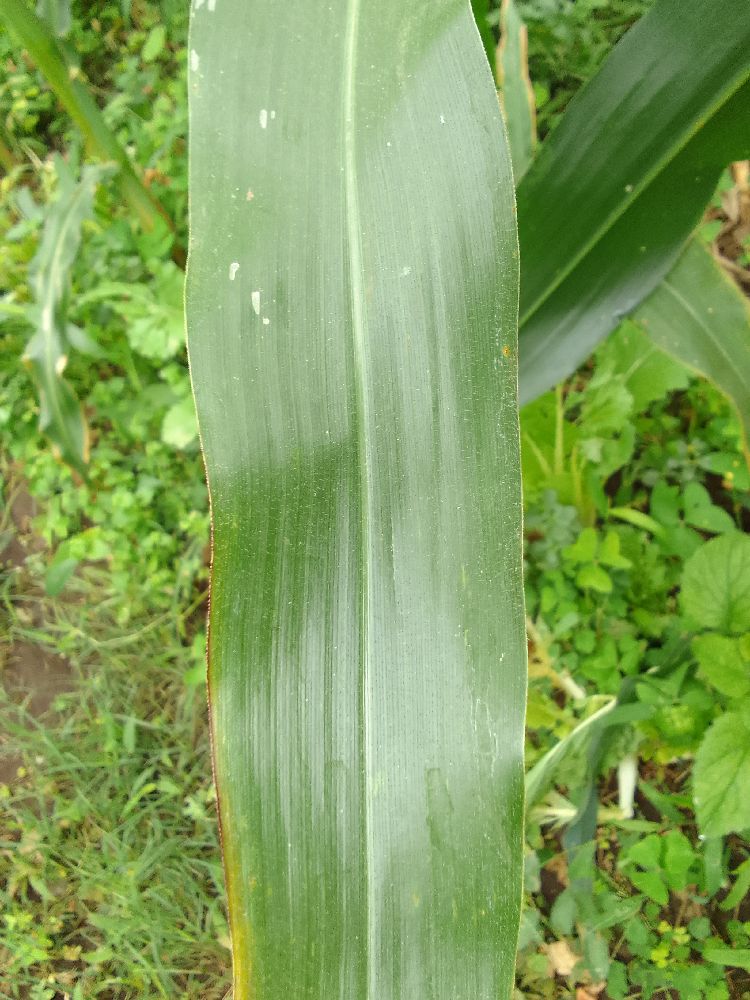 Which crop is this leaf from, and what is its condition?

maize, healthy
